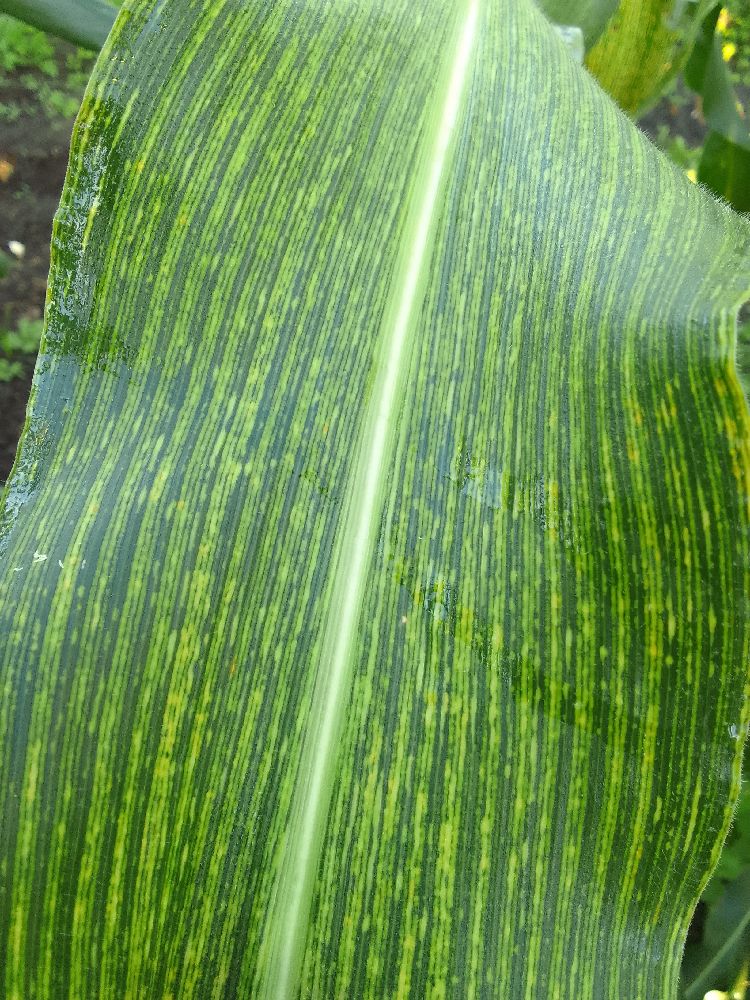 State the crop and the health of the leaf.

maize, maize streak virus
